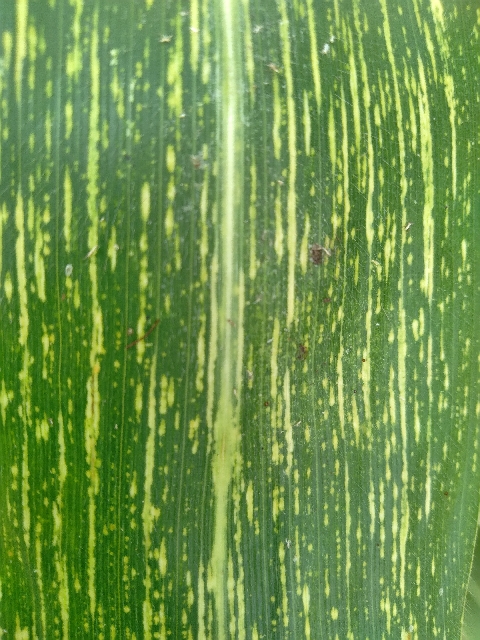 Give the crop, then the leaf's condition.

maize, maize streak virus
